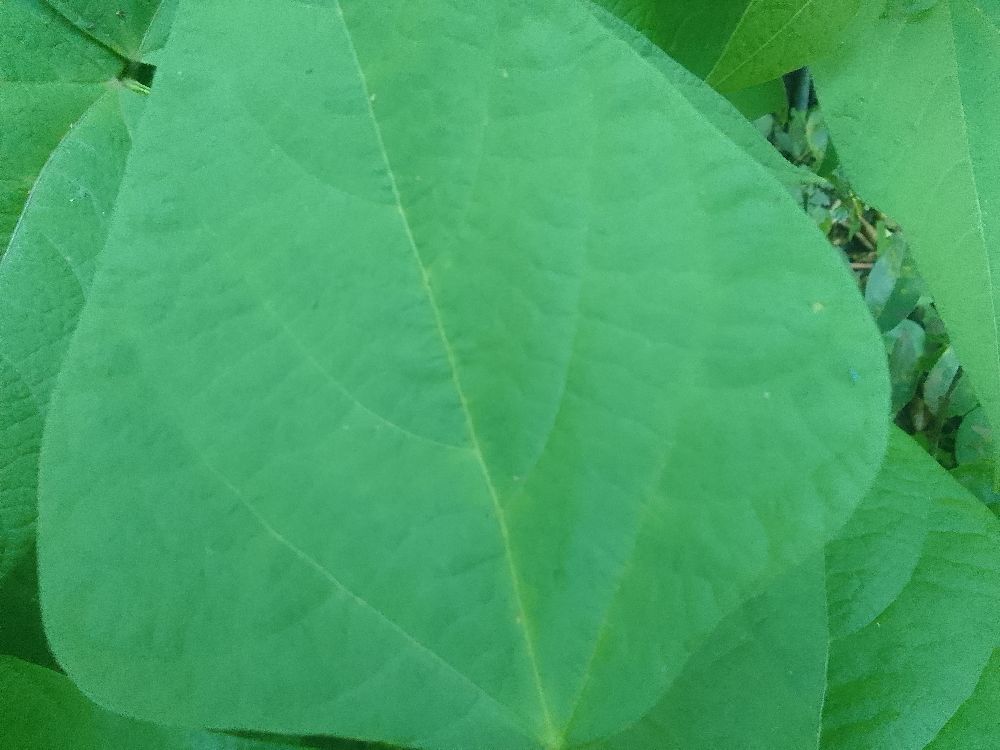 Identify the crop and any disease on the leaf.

common bean, healthy
